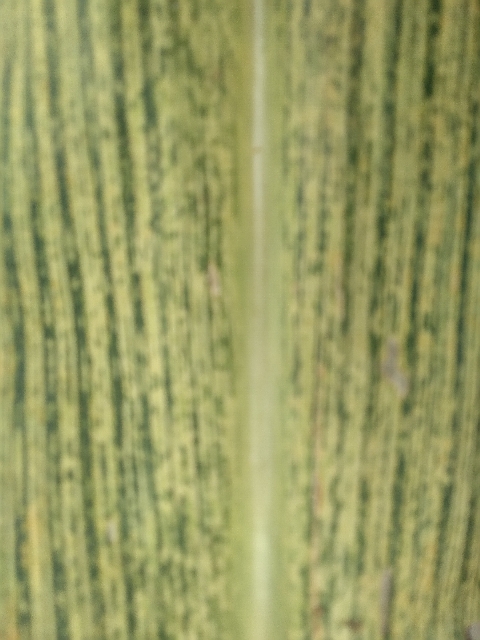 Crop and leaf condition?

maize, maize streak virus
